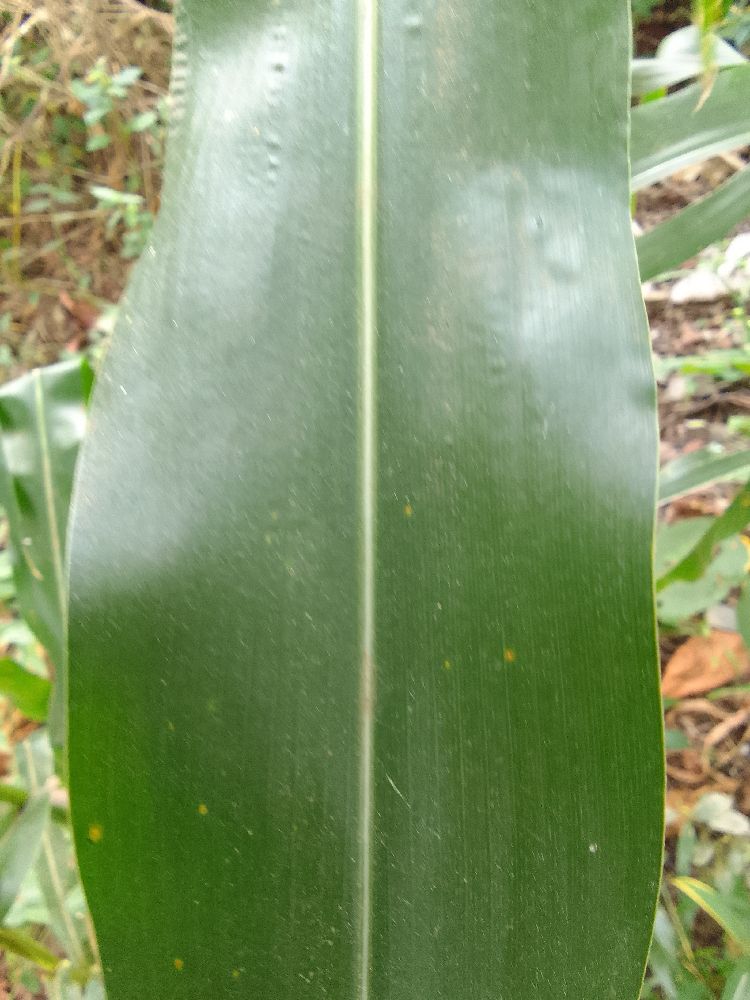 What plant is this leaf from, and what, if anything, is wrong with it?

maize, healthy
